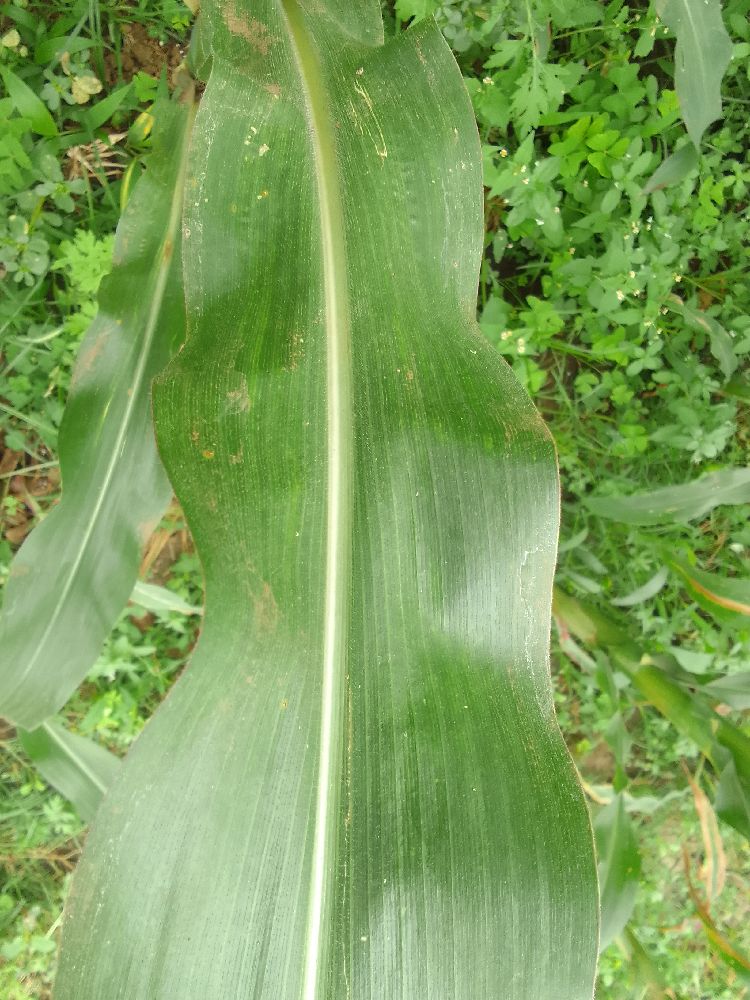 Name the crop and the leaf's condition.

maize, healthy
